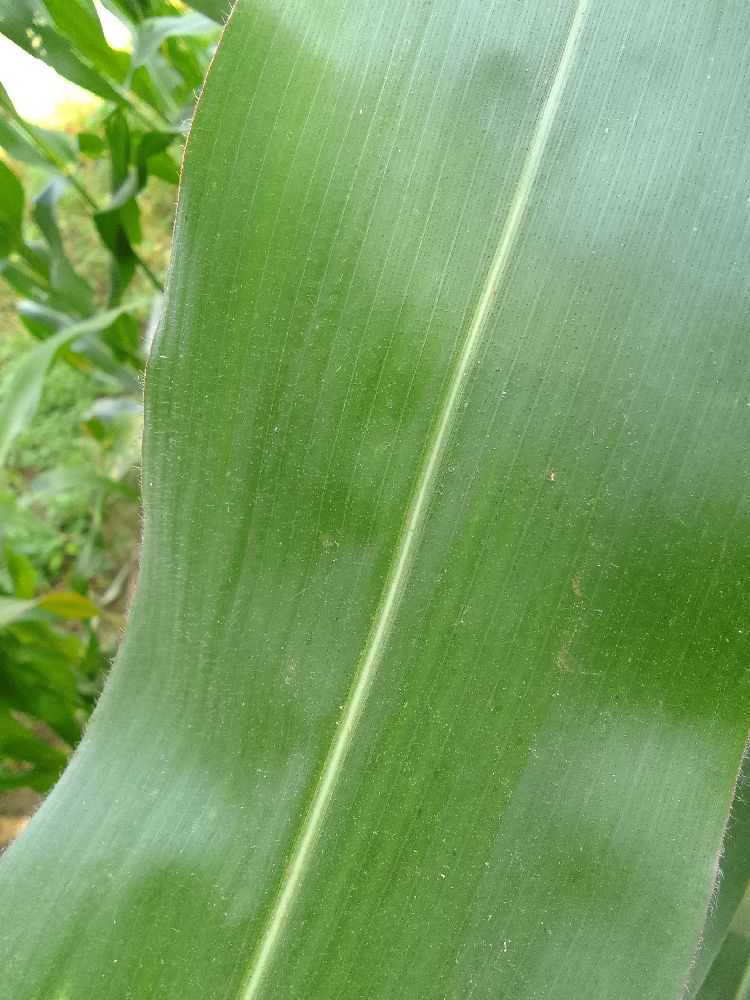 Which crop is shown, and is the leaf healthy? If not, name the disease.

maize, healthy
